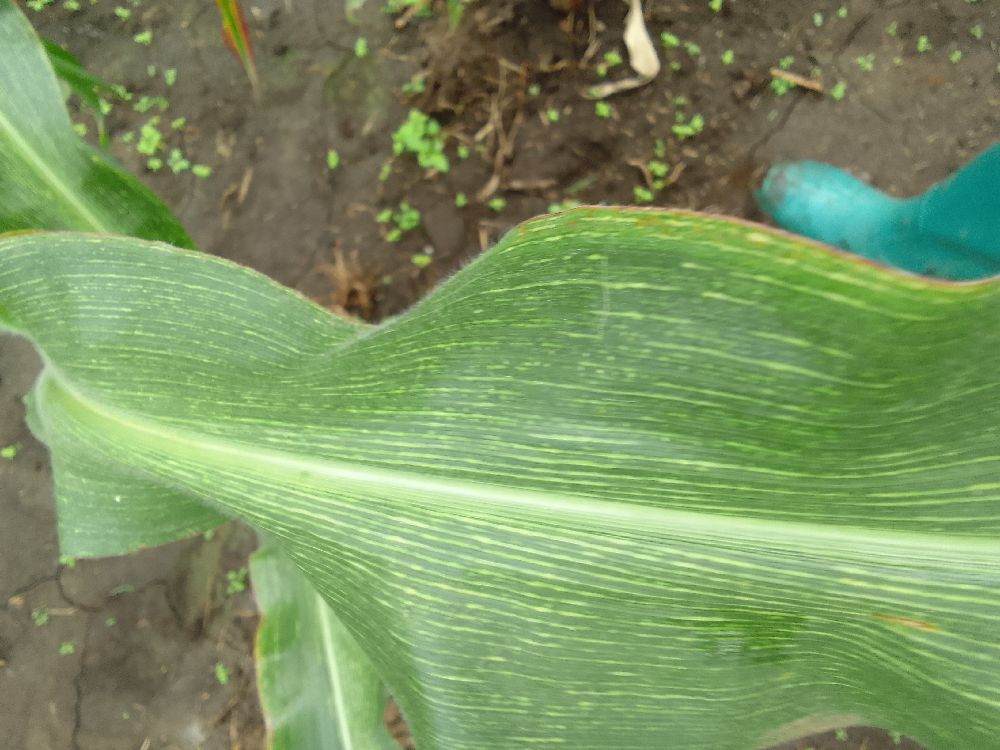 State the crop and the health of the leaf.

maize, maize streak virus
